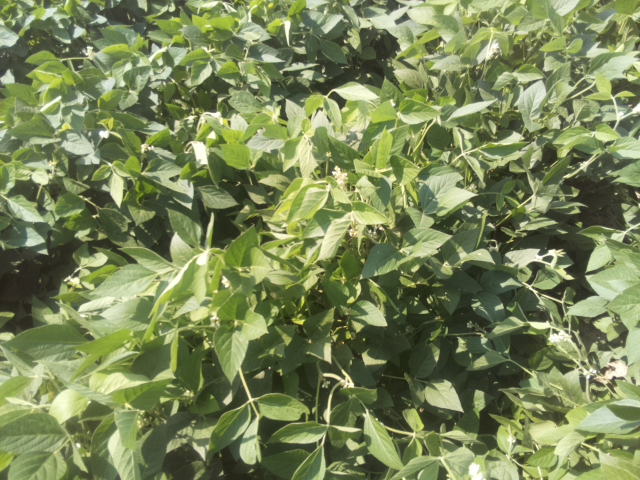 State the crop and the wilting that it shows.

soybean, leaves with no wilting
